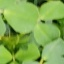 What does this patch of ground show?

unstructured weed
